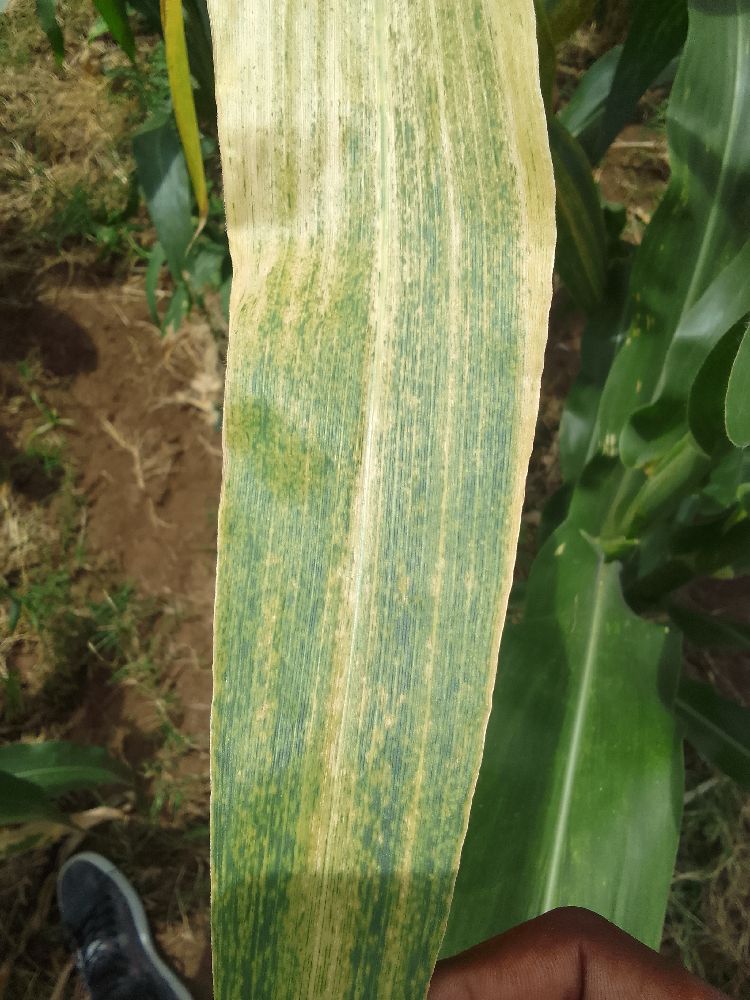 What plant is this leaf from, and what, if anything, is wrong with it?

maize, maize lethal necrosis
